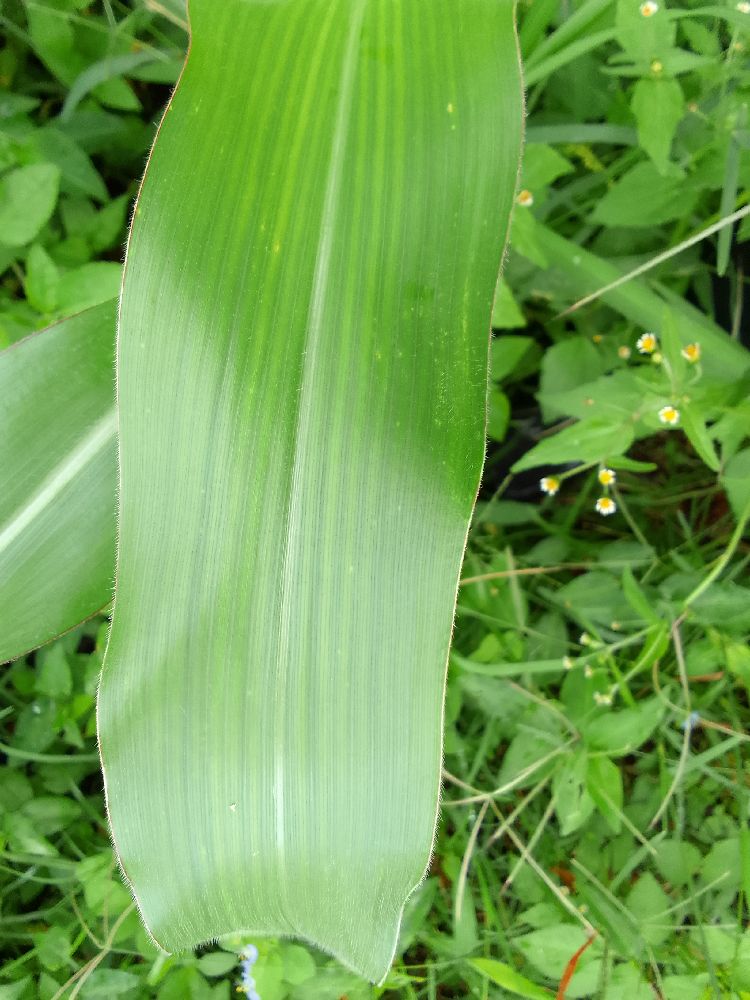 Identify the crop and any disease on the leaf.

maize, healthy
